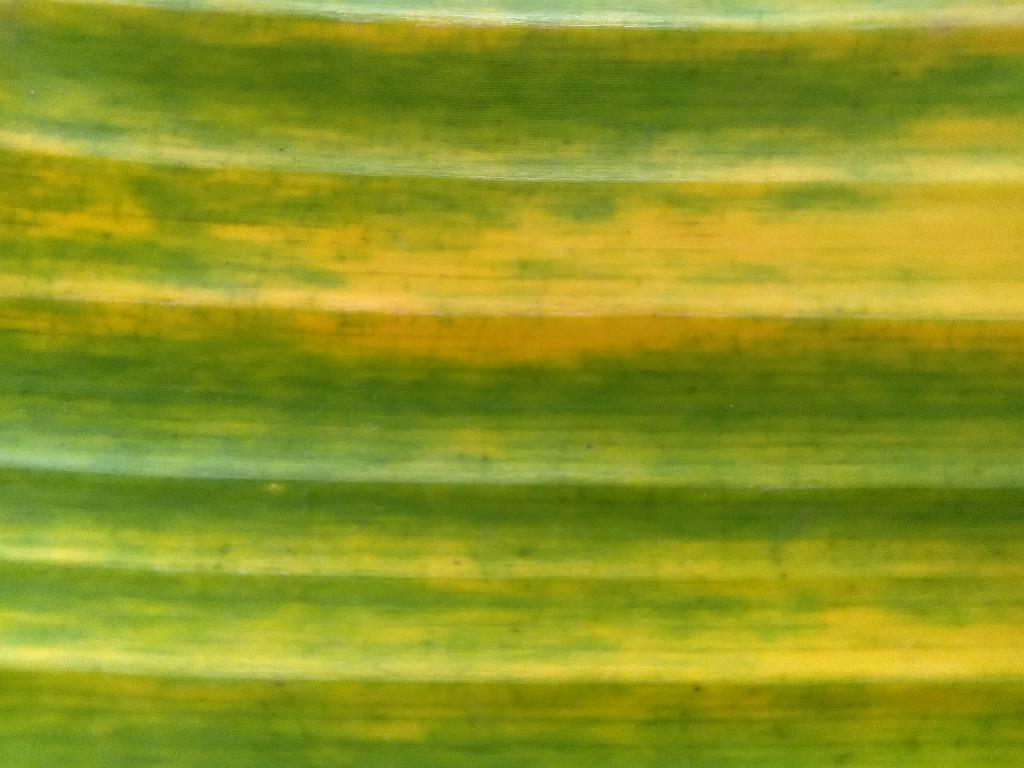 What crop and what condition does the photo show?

banana, fusarium wilt race 1
